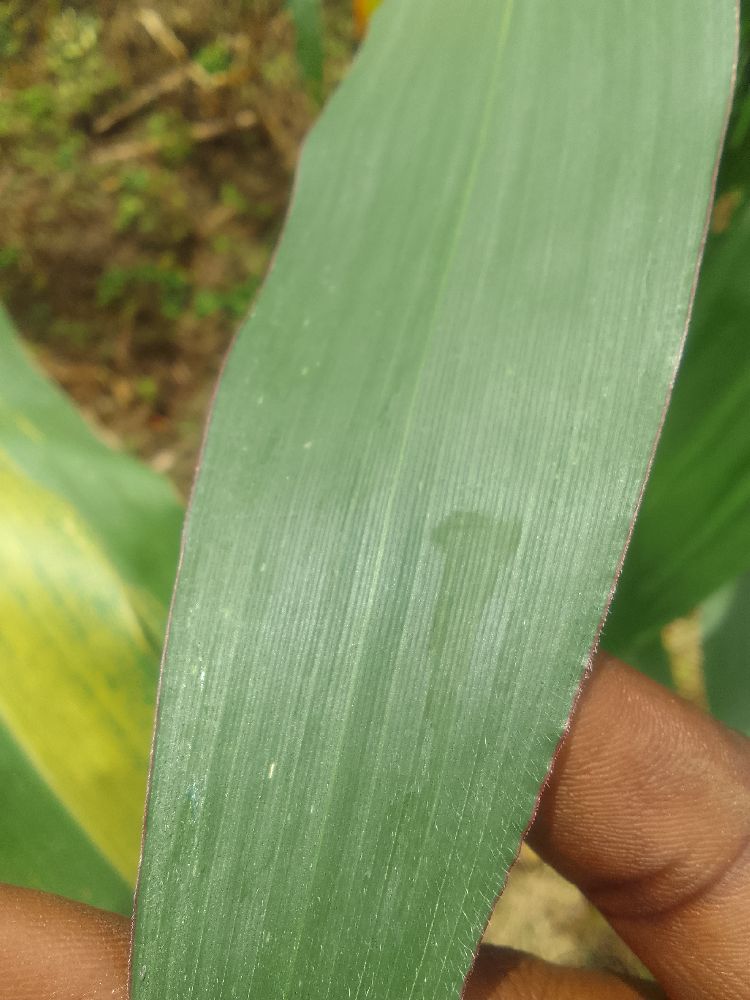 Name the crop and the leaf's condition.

maize, healthy
